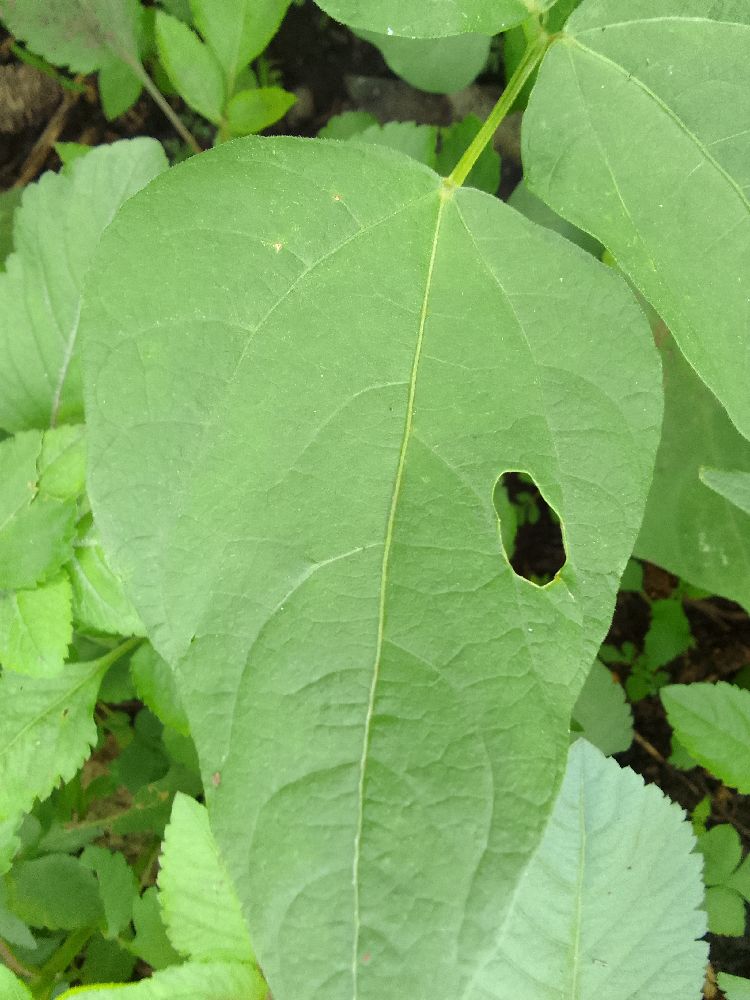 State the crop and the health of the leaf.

common bean, healthy
